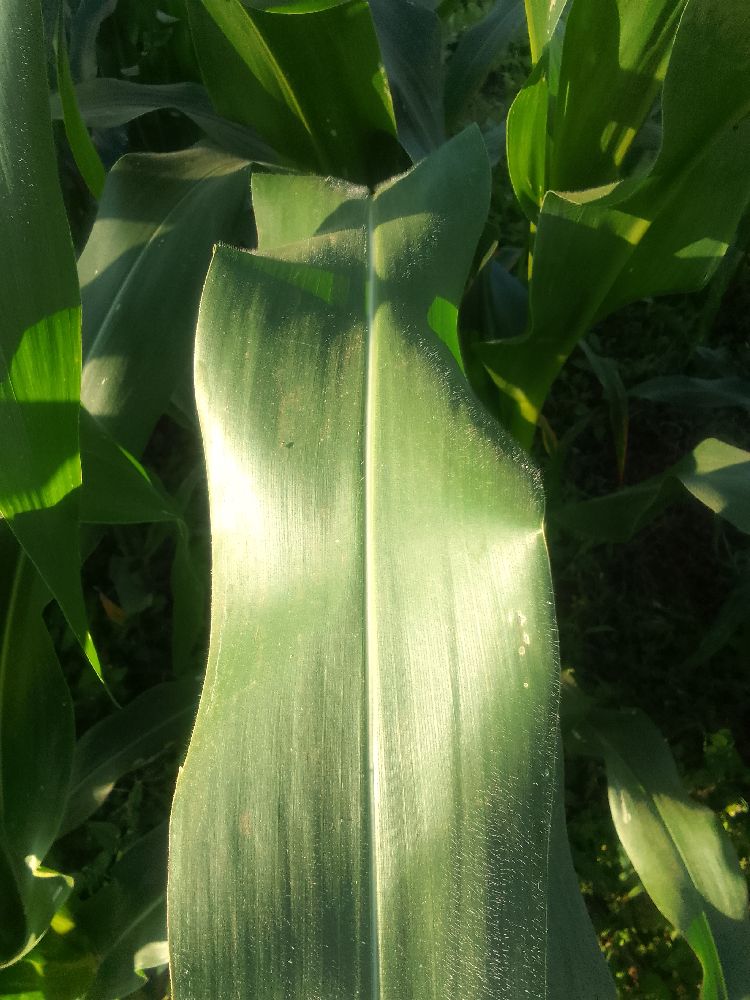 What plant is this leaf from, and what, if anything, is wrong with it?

maize, healthy
